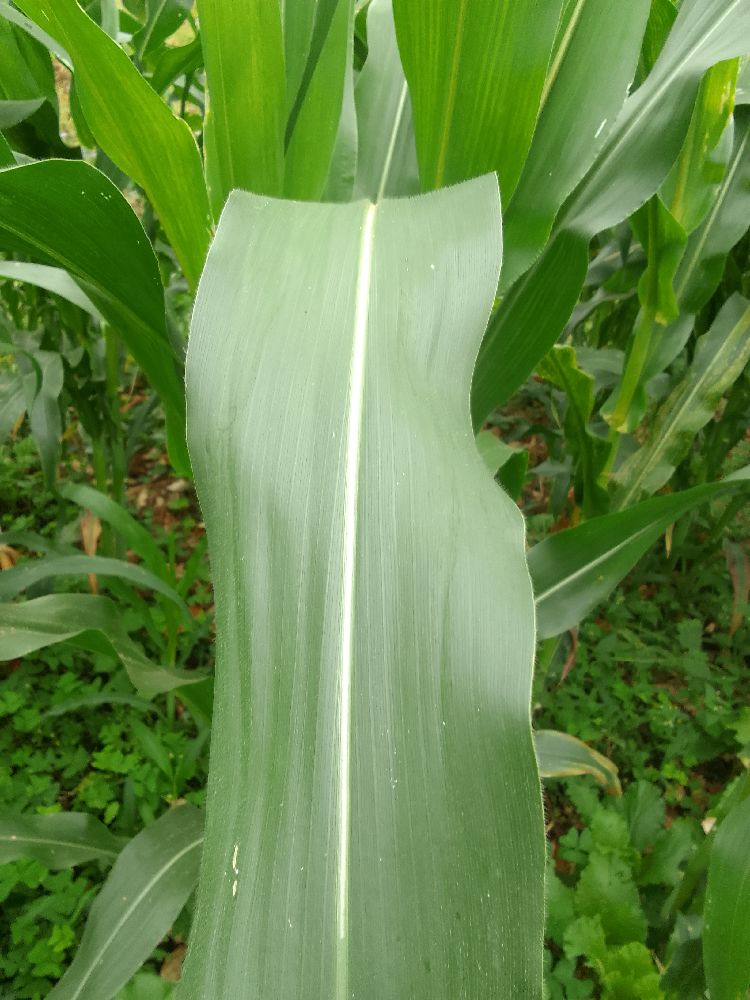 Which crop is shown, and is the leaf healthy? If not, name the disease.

maize, healthy
